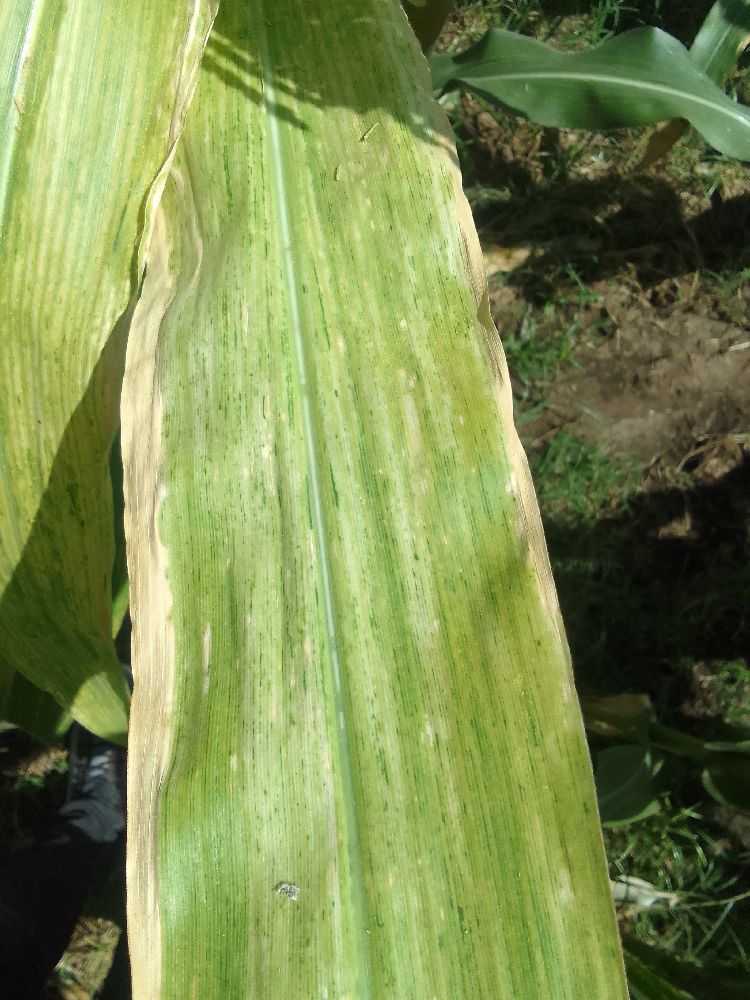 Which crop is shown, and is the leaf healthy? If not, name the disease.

maize, maize lethal necrosis
